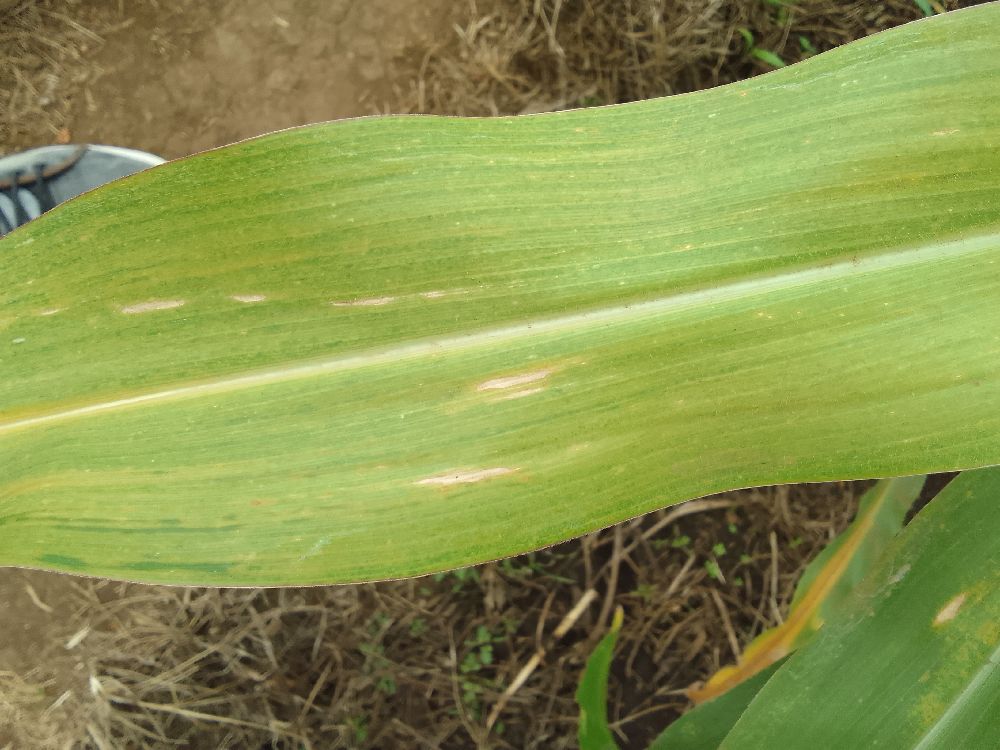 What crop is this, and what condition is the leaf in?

maize, maize lethal necrosis
